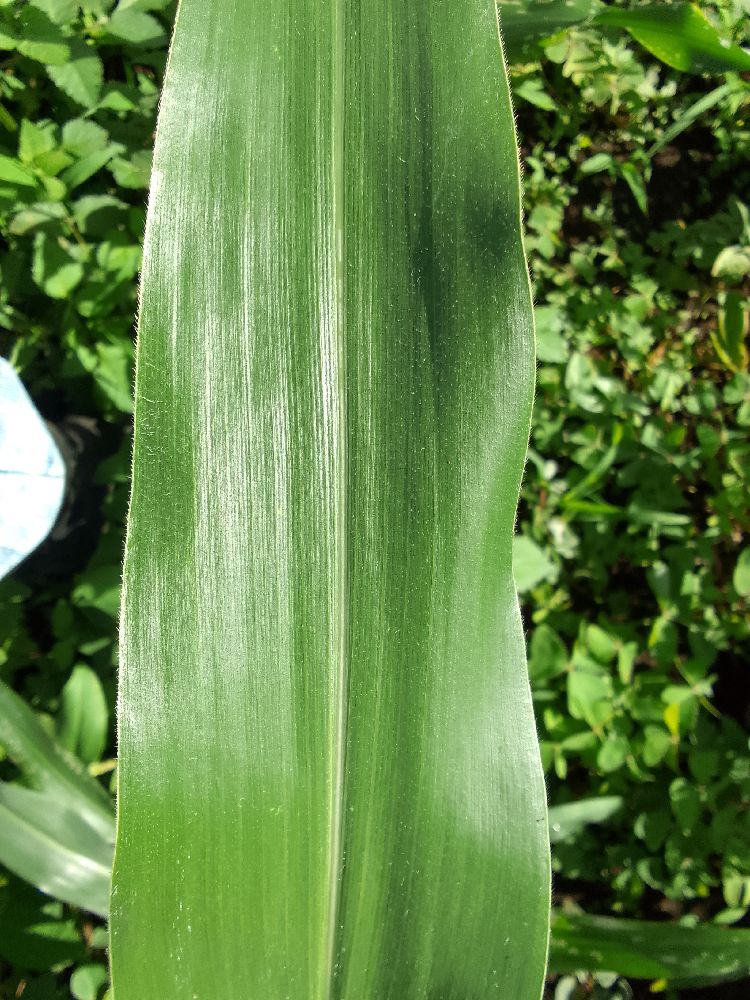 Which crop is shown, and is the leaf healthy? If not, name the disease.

maize, healthy
